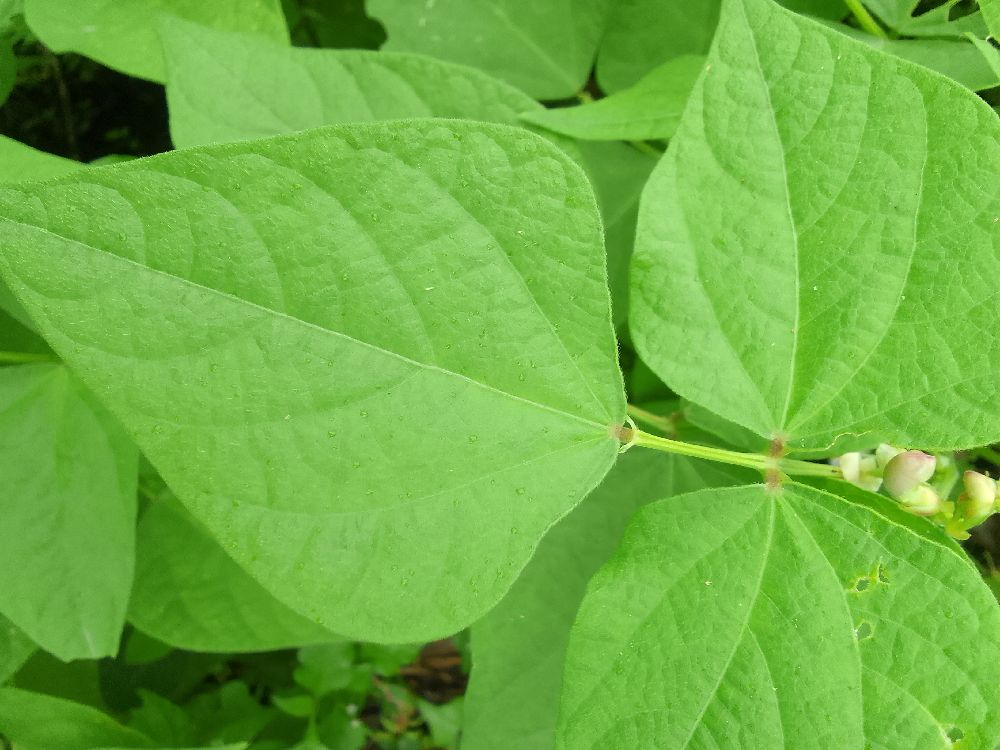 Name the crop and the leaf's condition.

common bean, healthy
